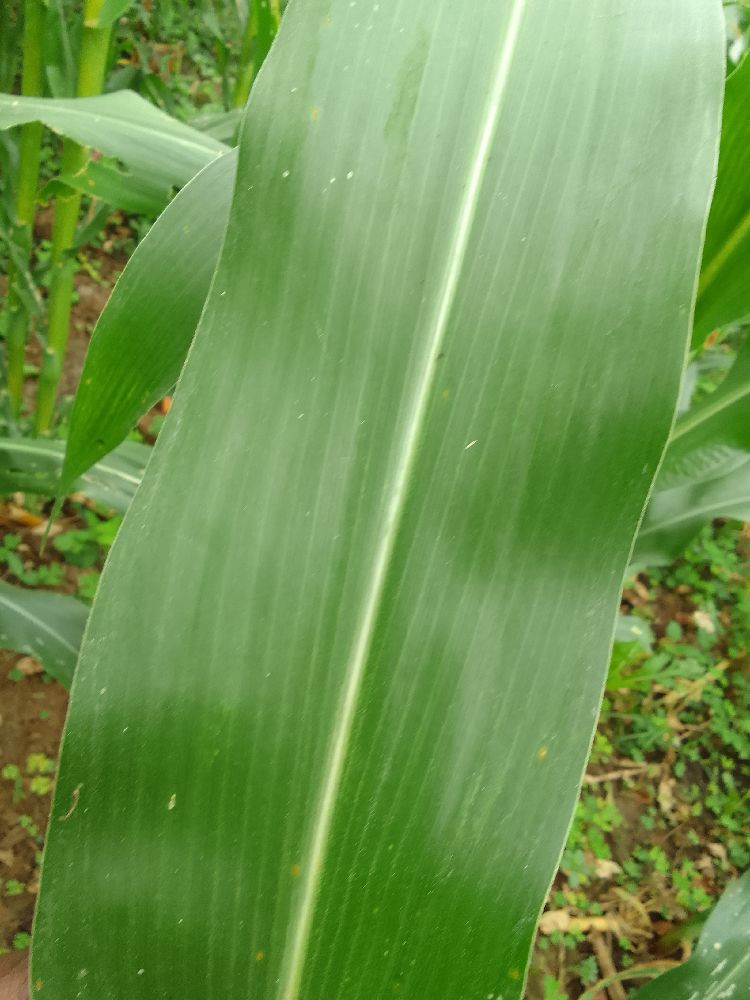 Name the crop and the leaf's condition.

maize, healthy
